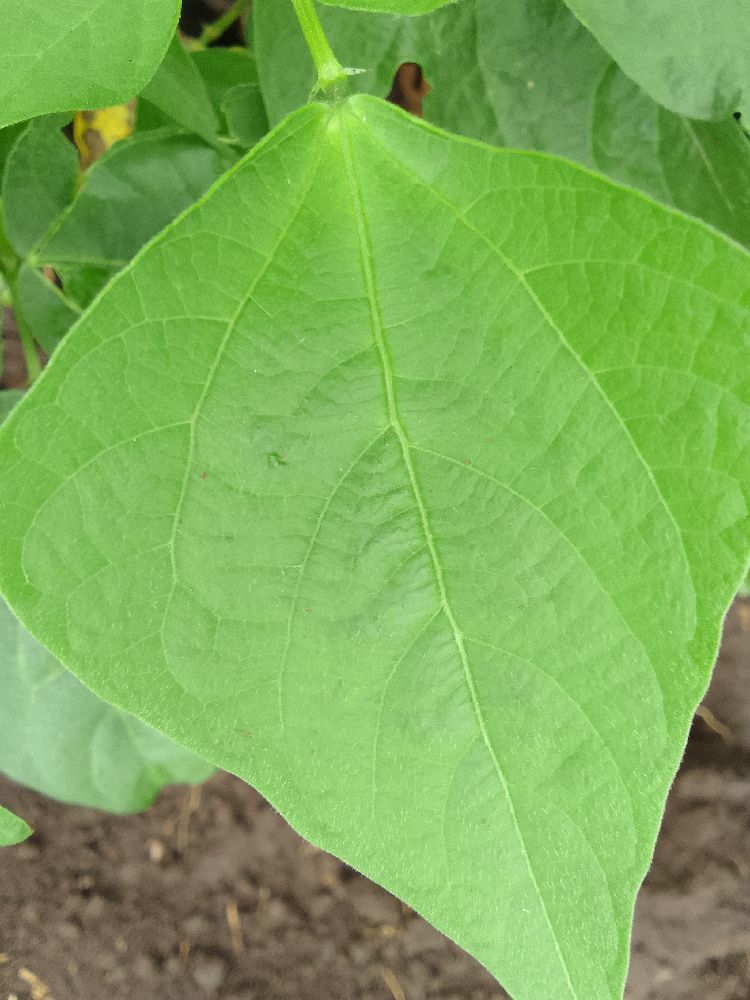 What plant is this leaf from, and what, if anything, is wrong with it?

common bean, healthy
